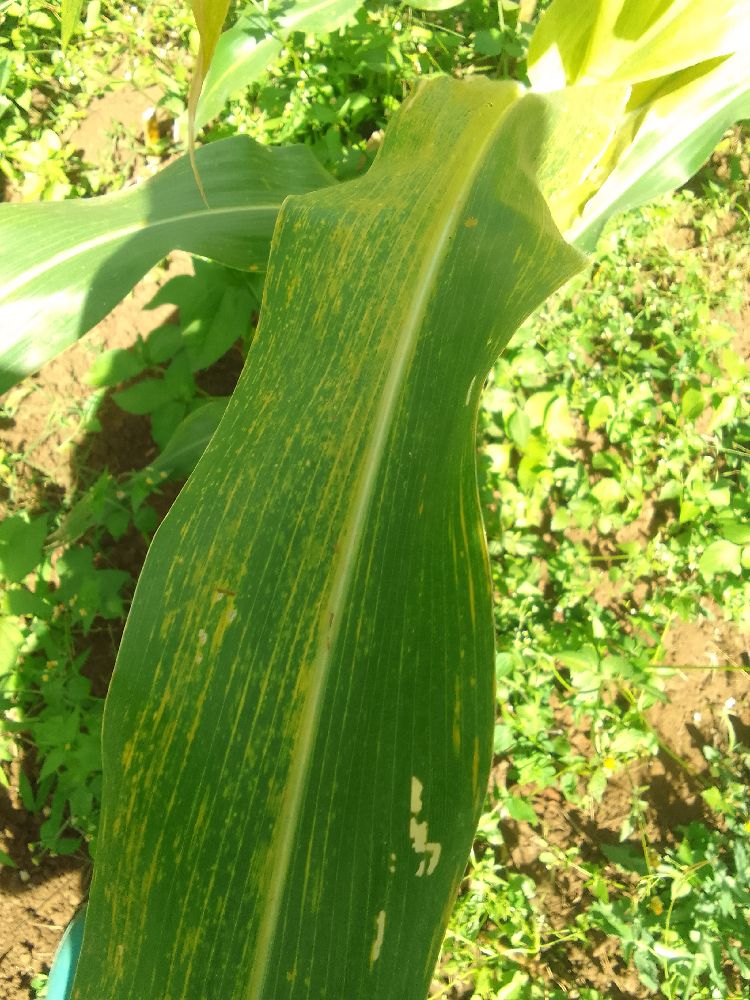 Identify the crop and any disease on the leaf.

maize, maize lethal necrosis
